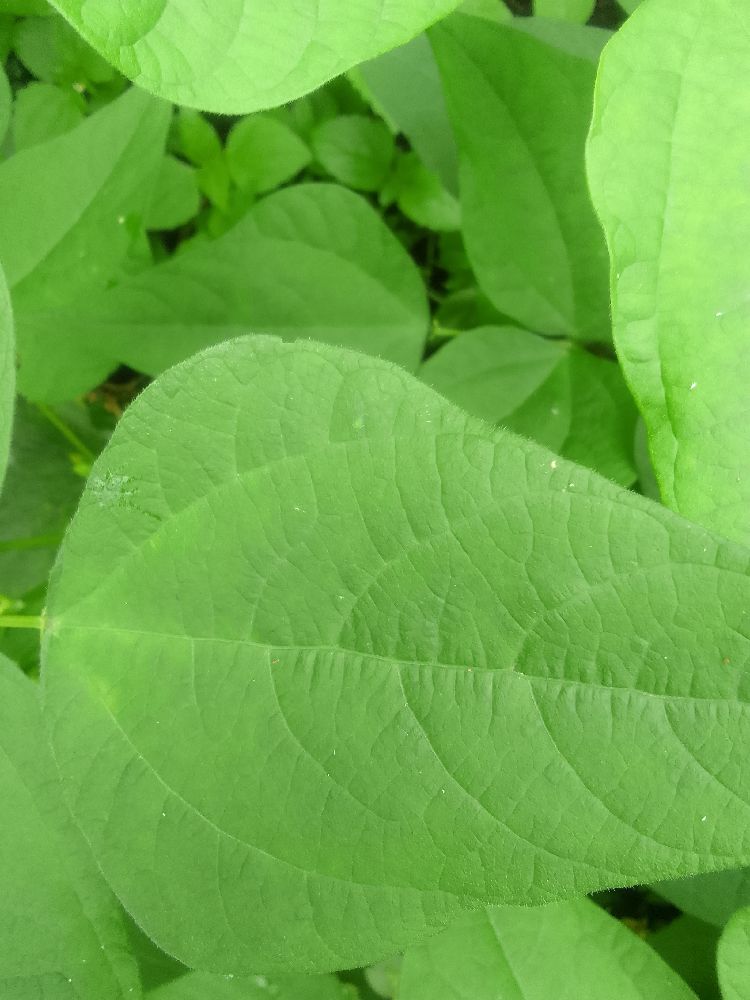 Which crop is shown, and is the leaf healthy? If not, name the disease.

common bean, healthy
